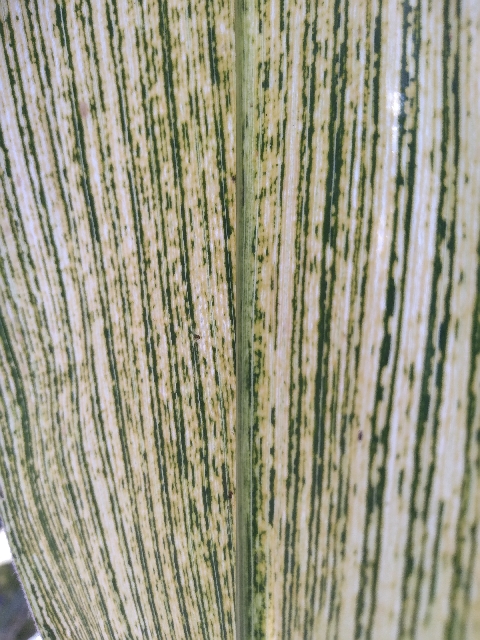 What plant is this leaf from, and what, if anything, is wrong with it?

maize, maize streak virus
